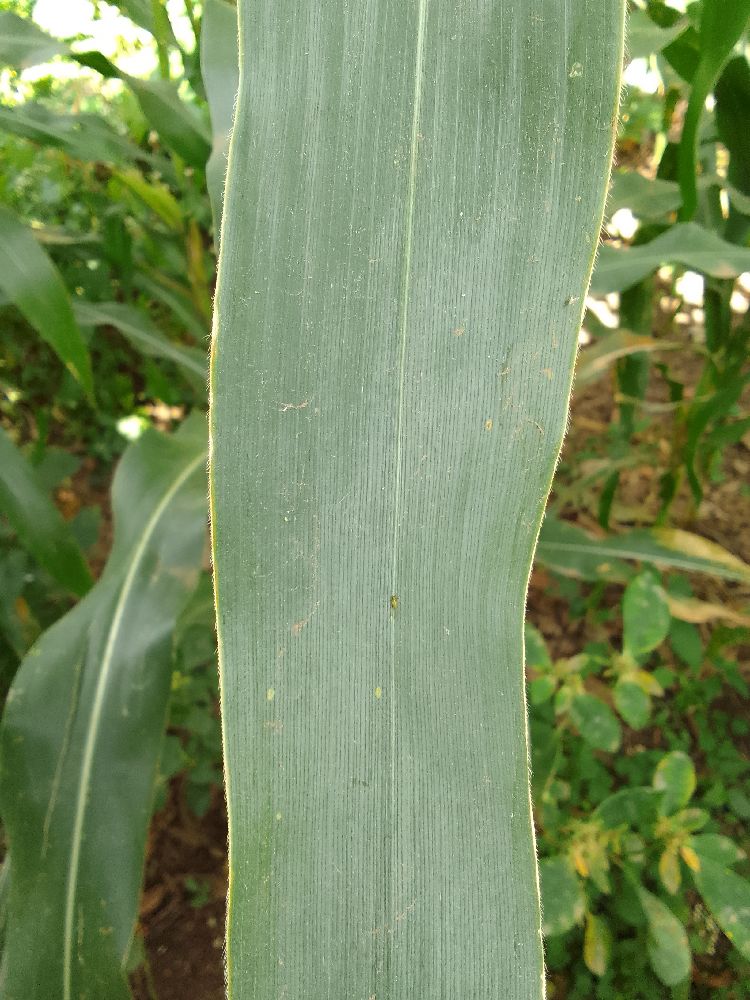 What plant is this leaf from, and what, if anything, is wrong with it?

maize, healthy
